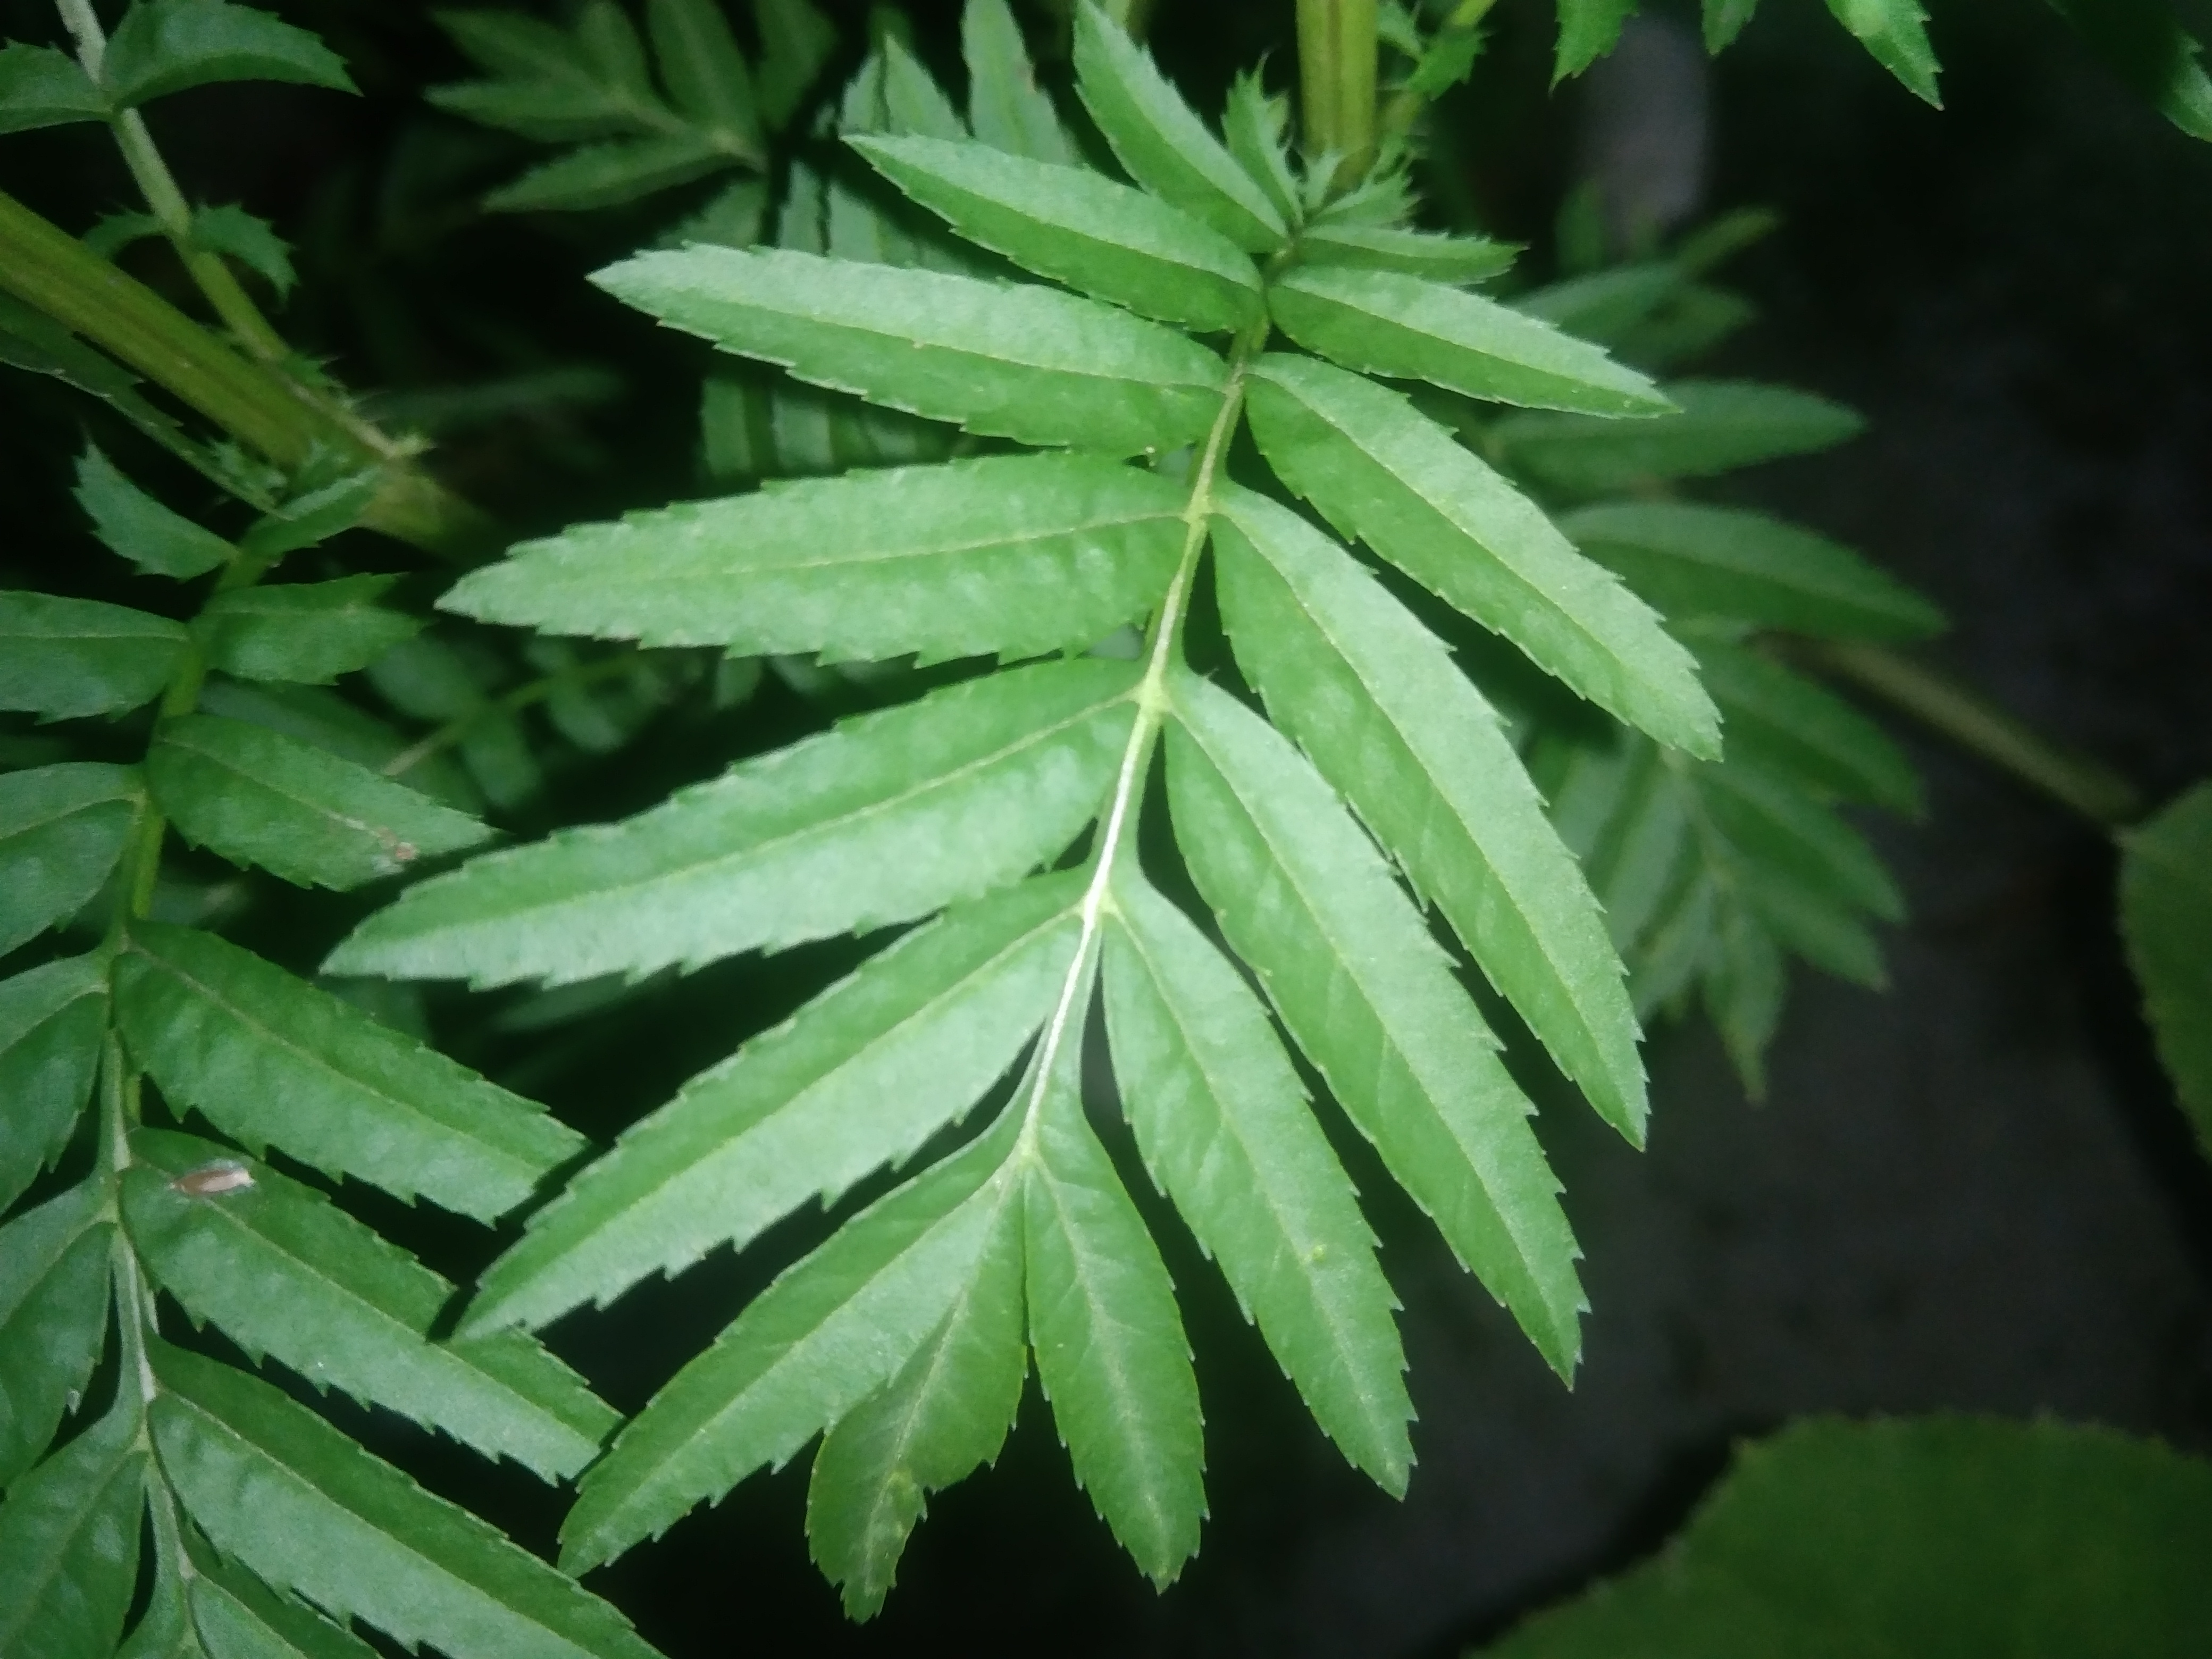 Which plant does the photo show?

marigold
